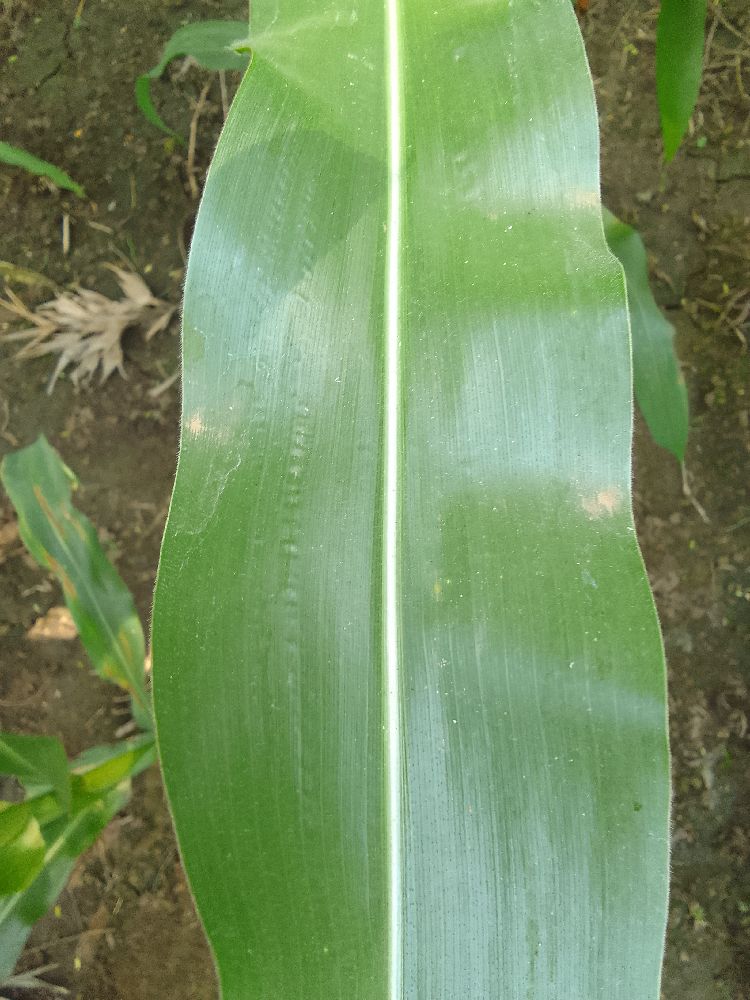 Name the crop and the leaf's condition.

maize, healthy
